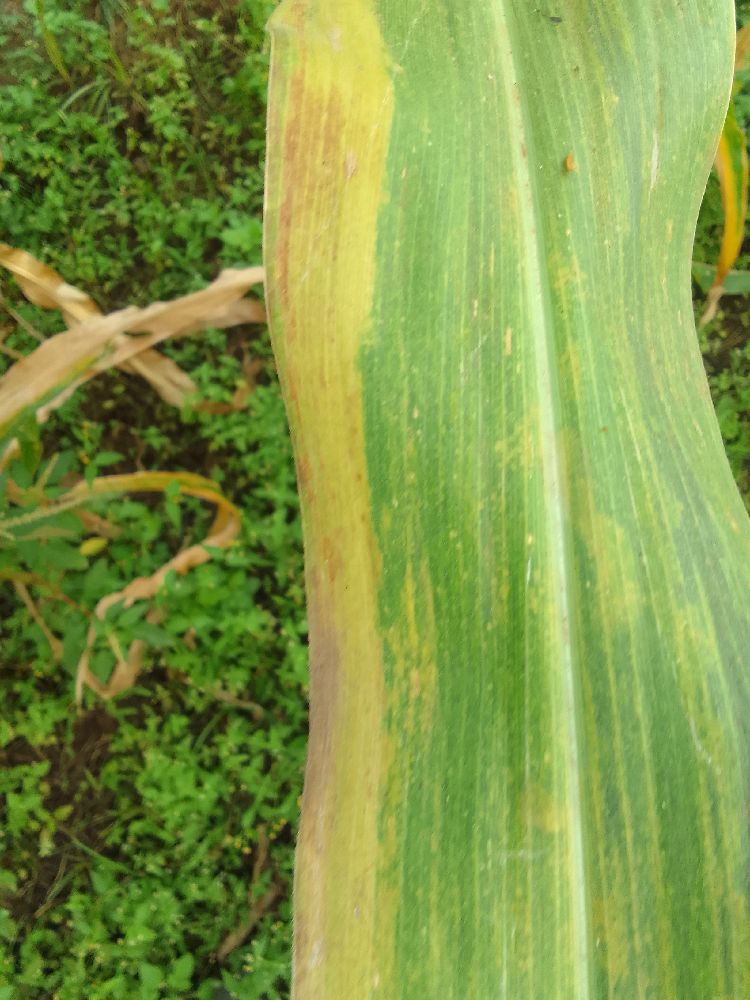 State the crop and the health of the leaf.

maize, maize lethal necrosis
